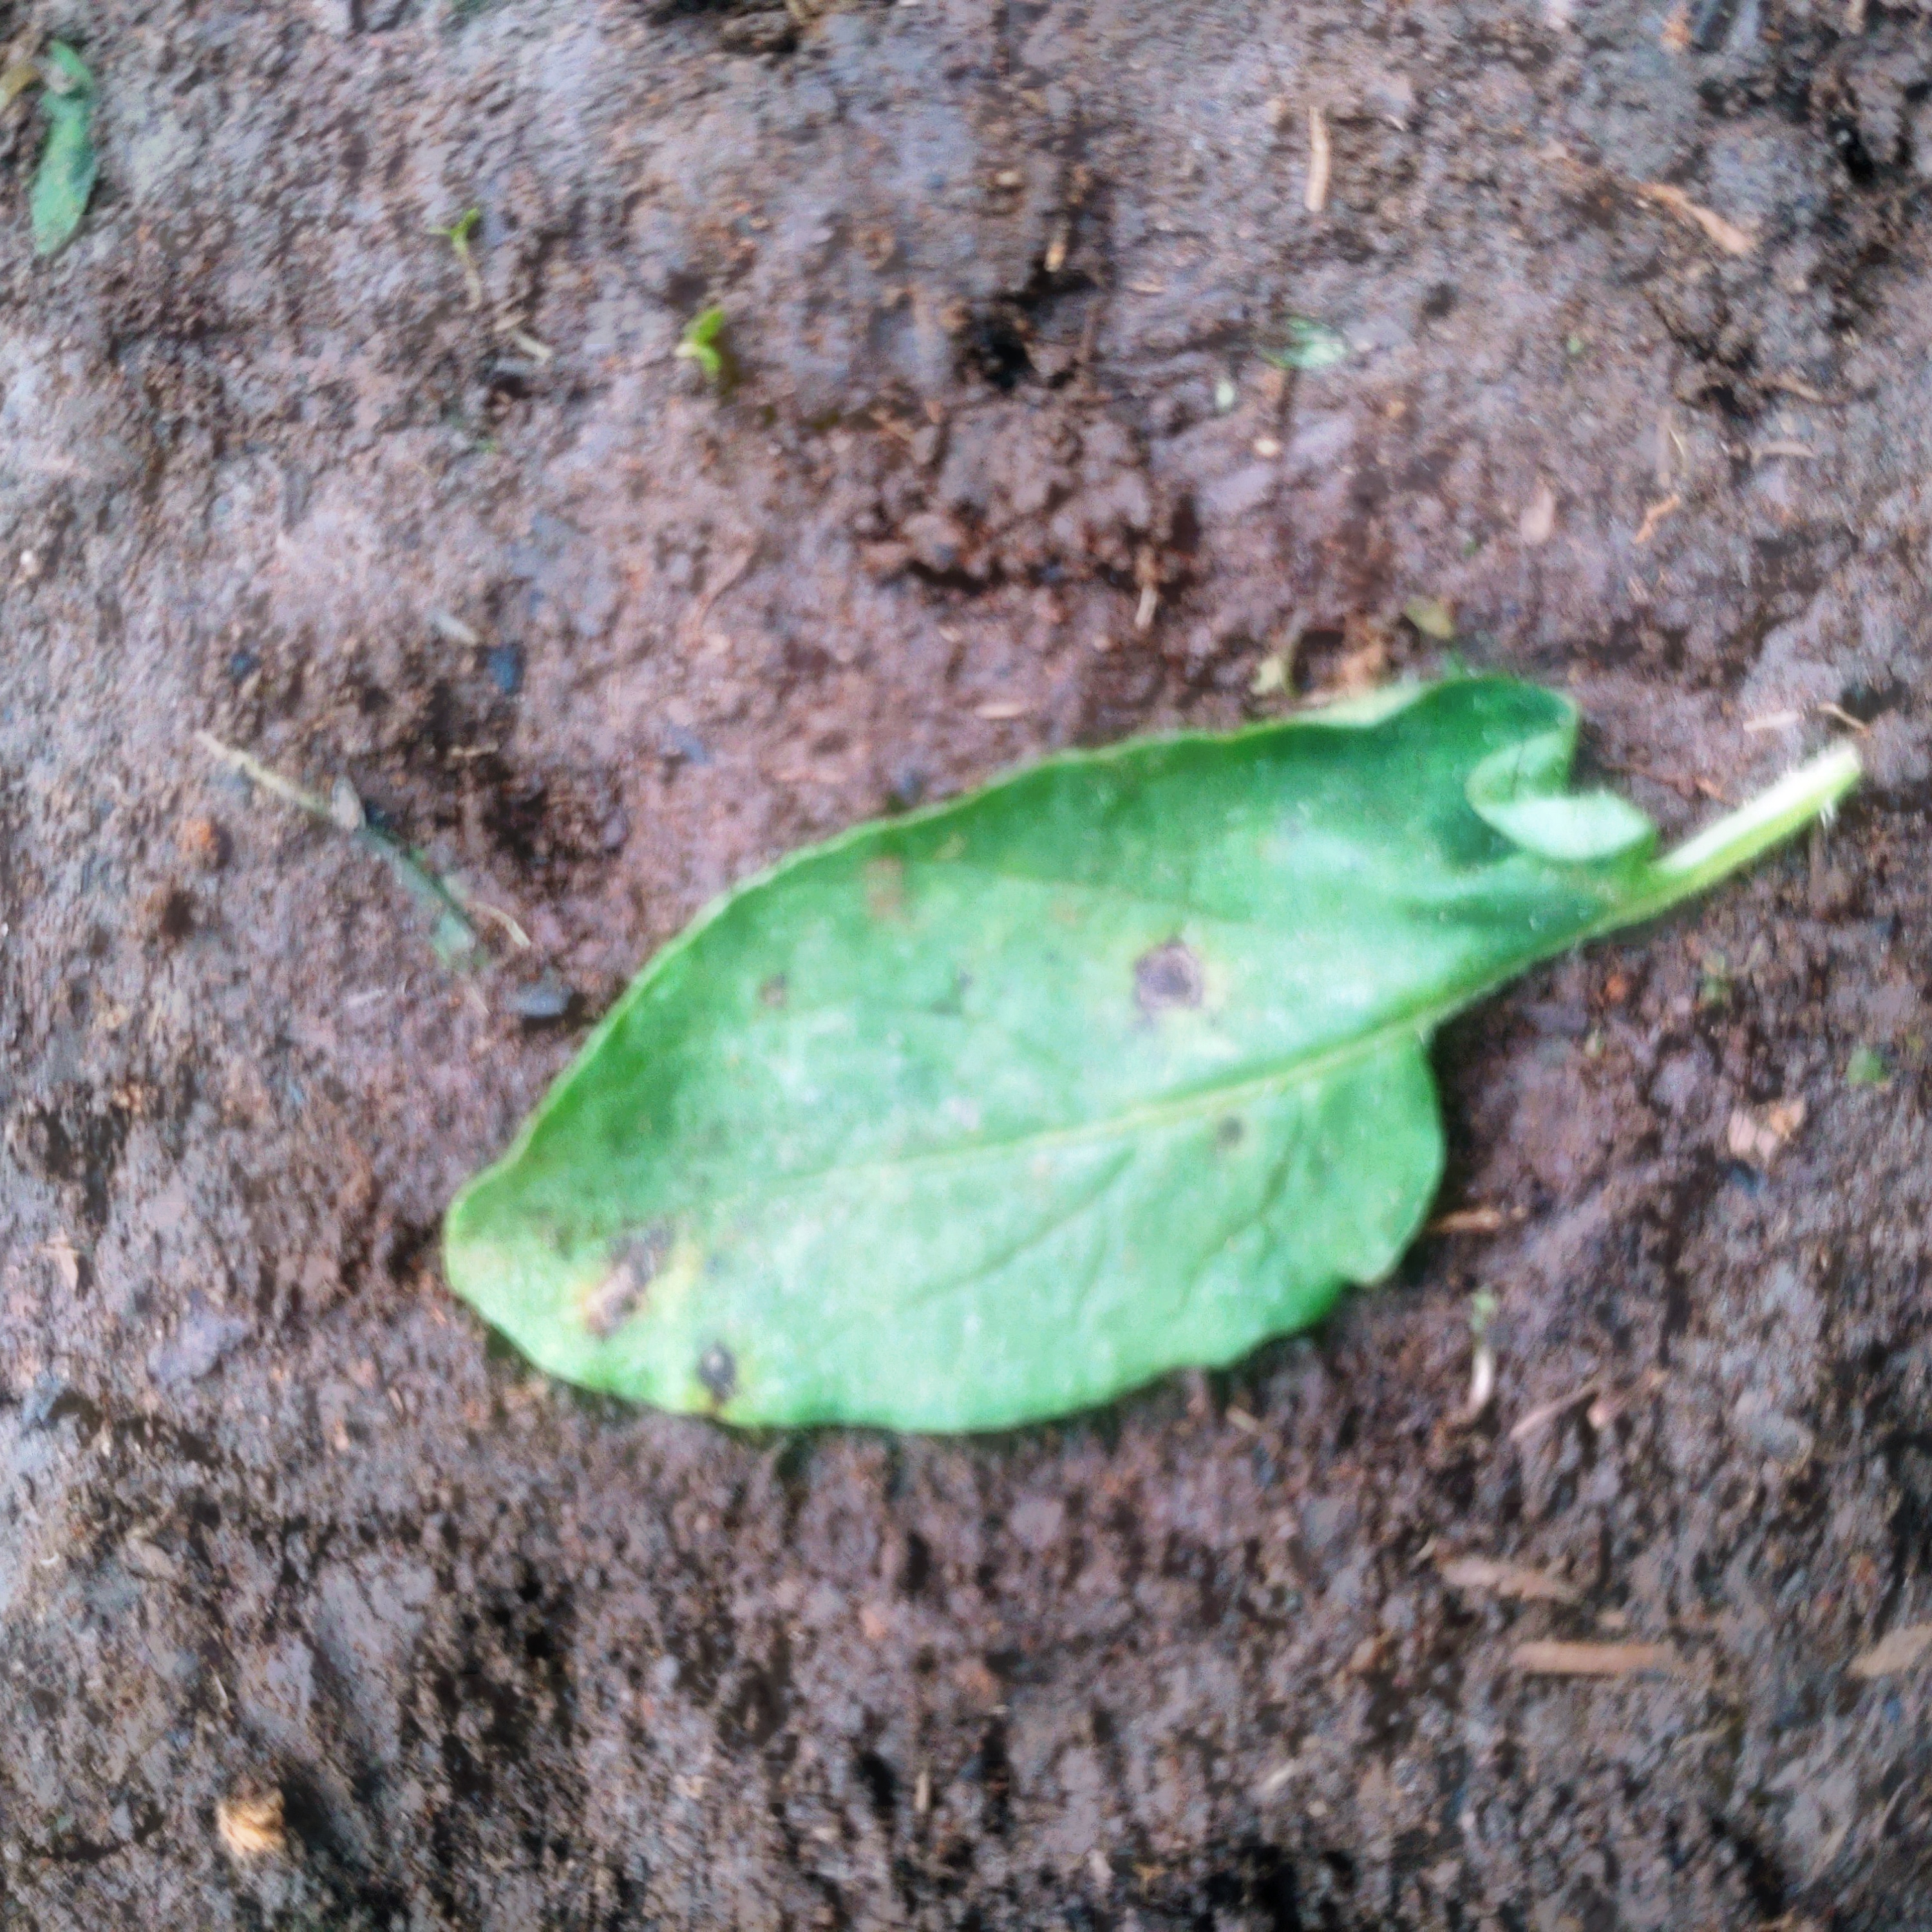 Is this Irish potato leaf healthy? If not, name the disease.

late blight
